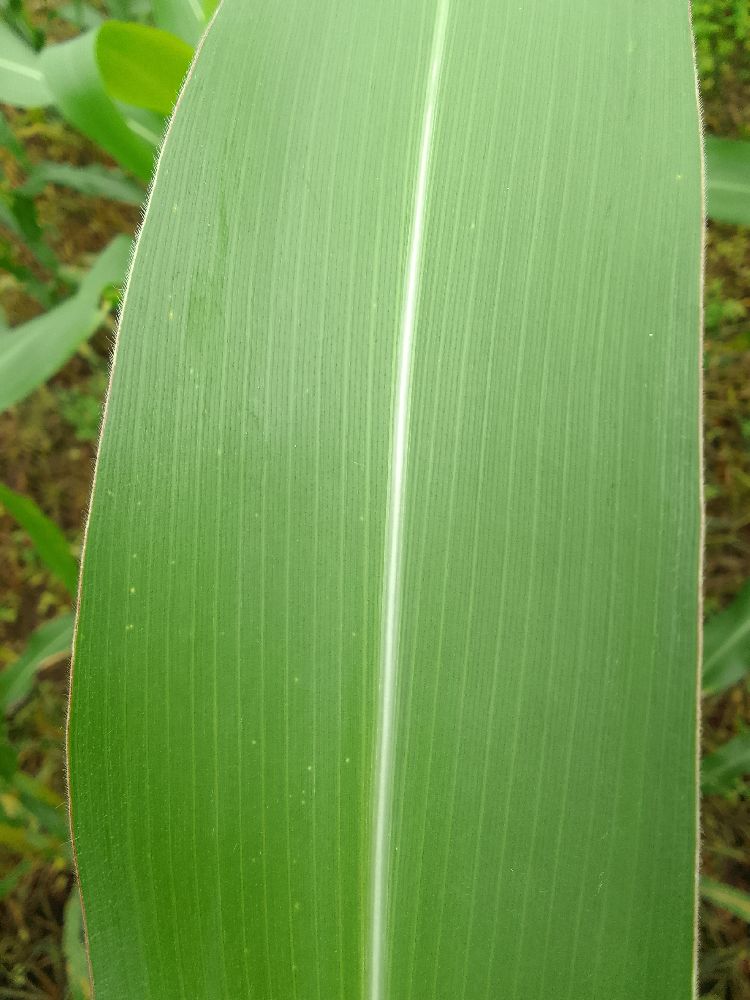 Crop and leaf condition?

maize, healthy
